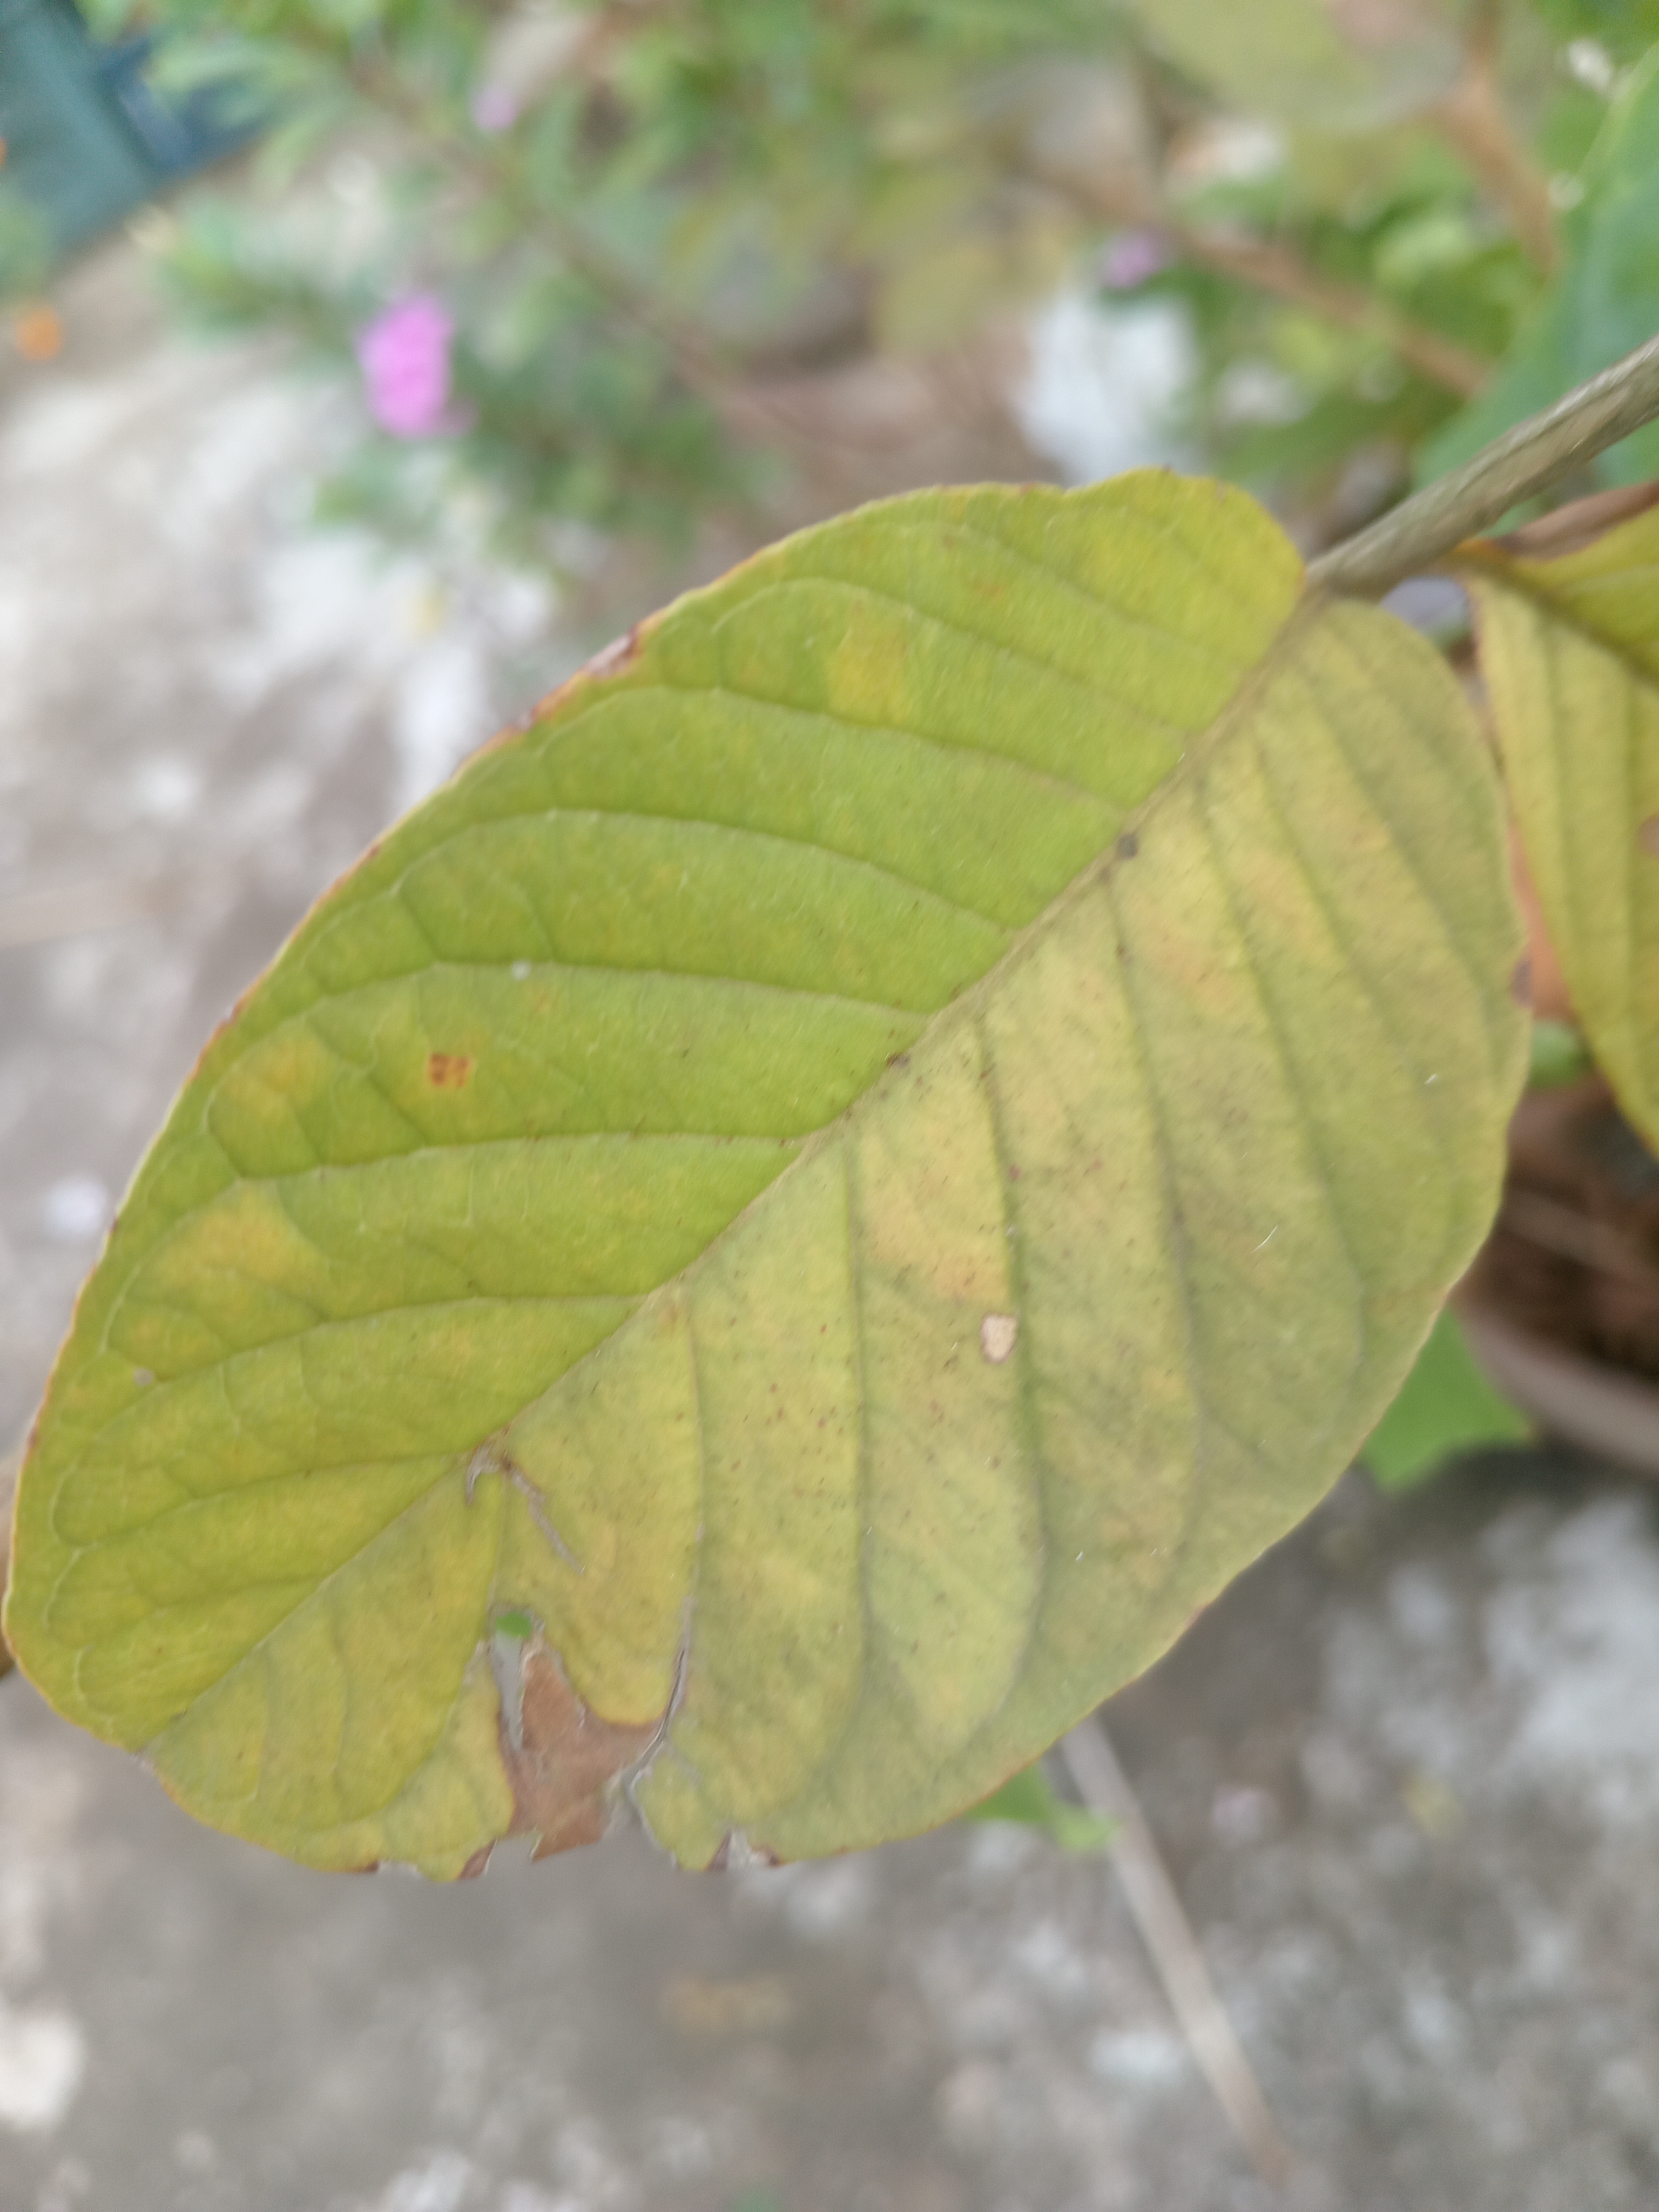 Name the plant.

guava
